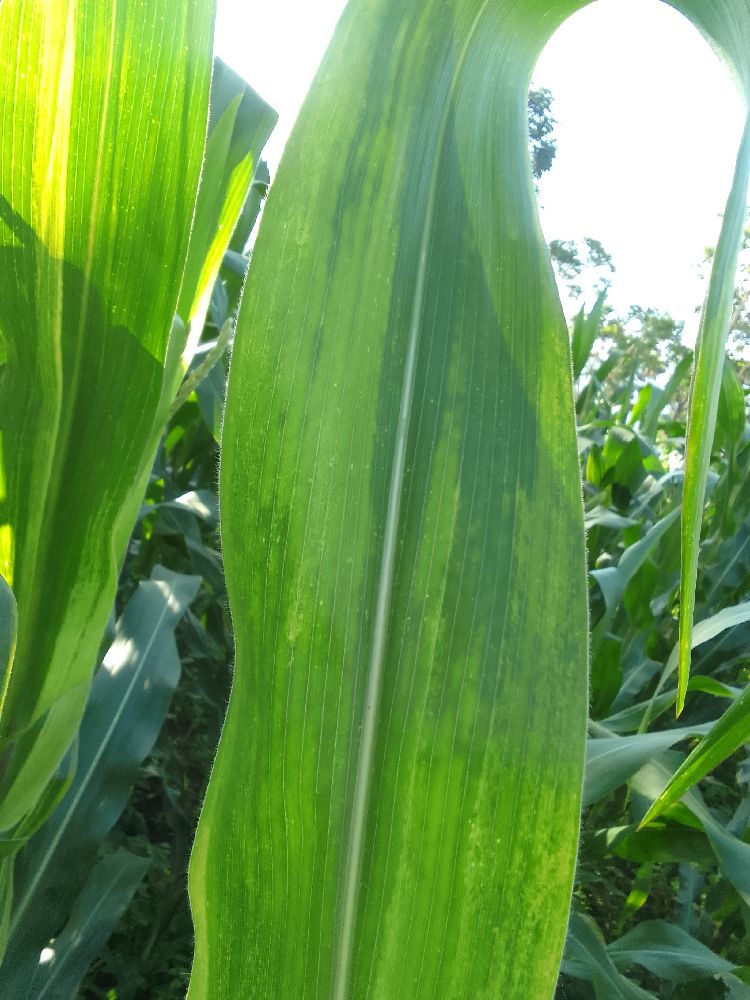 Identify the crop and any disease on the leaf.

maize, maize lethal necrosis
